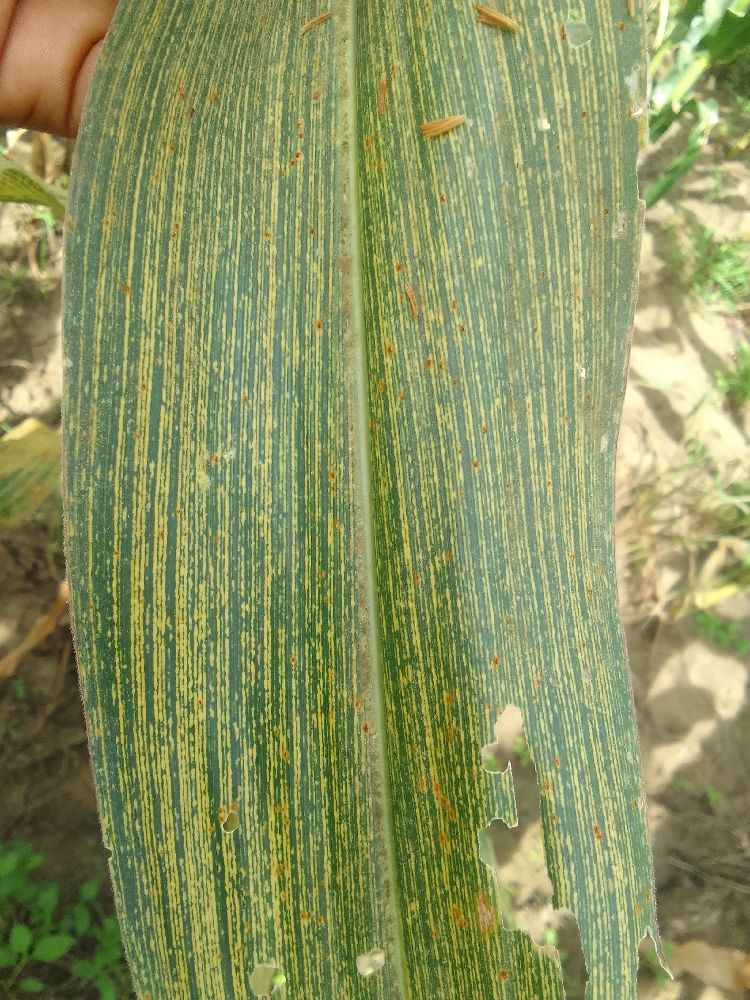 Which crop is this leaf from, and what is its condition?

maize, maize streak virus
